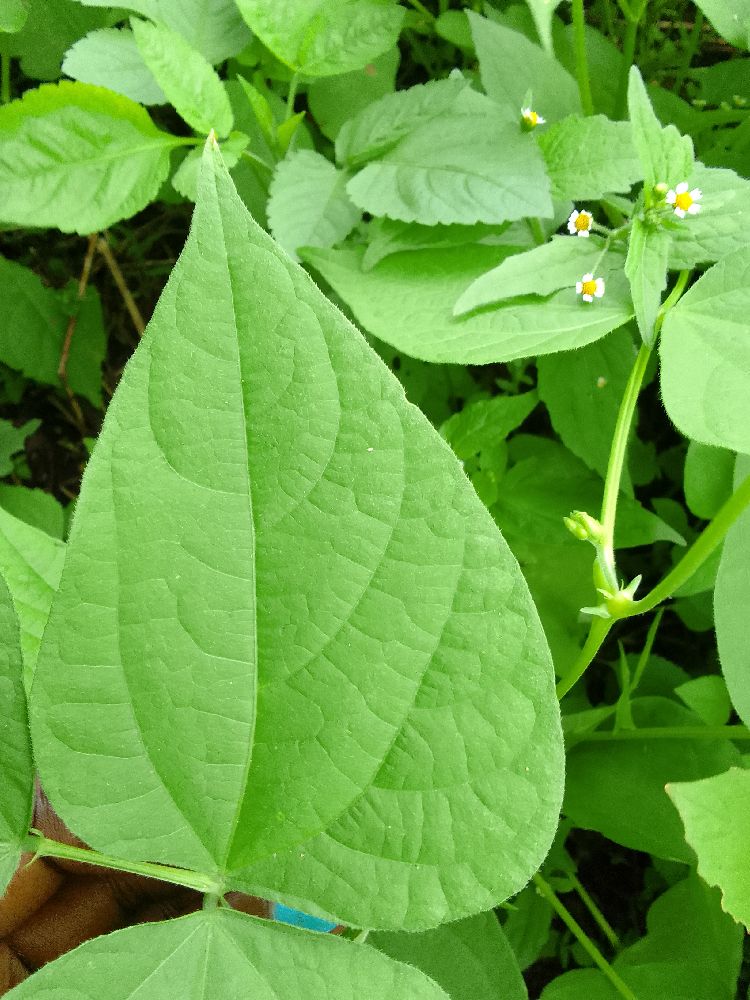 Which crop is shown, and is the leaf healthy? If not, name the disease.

common bean, healthy
